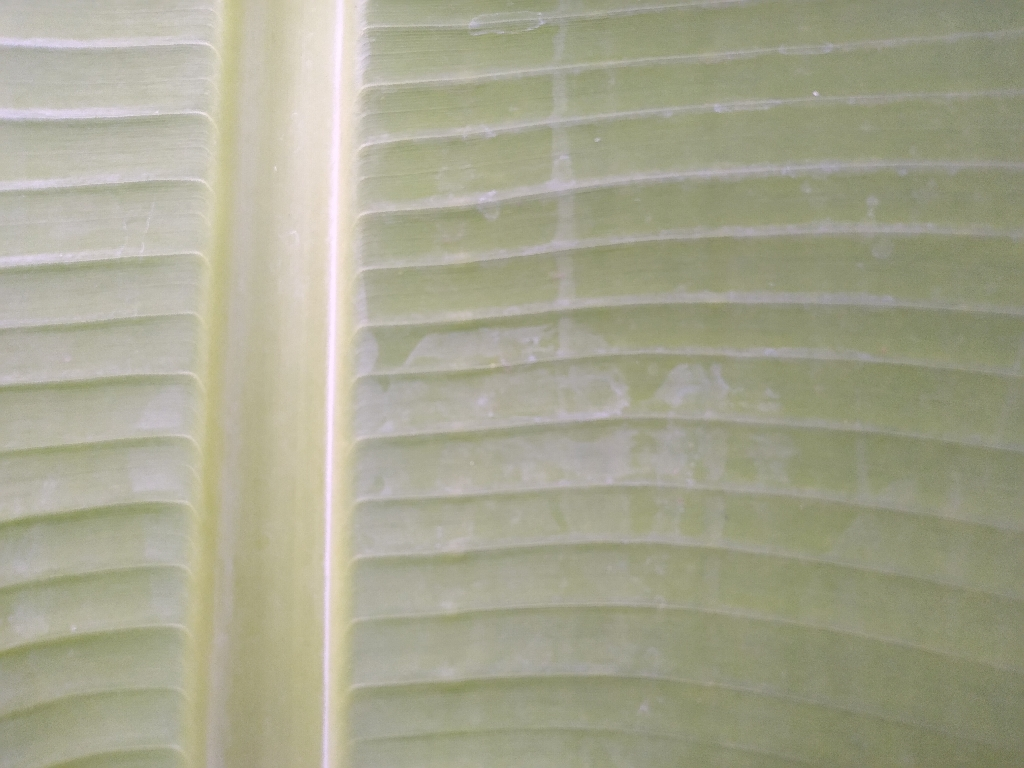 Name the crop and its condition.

banana, healthy
